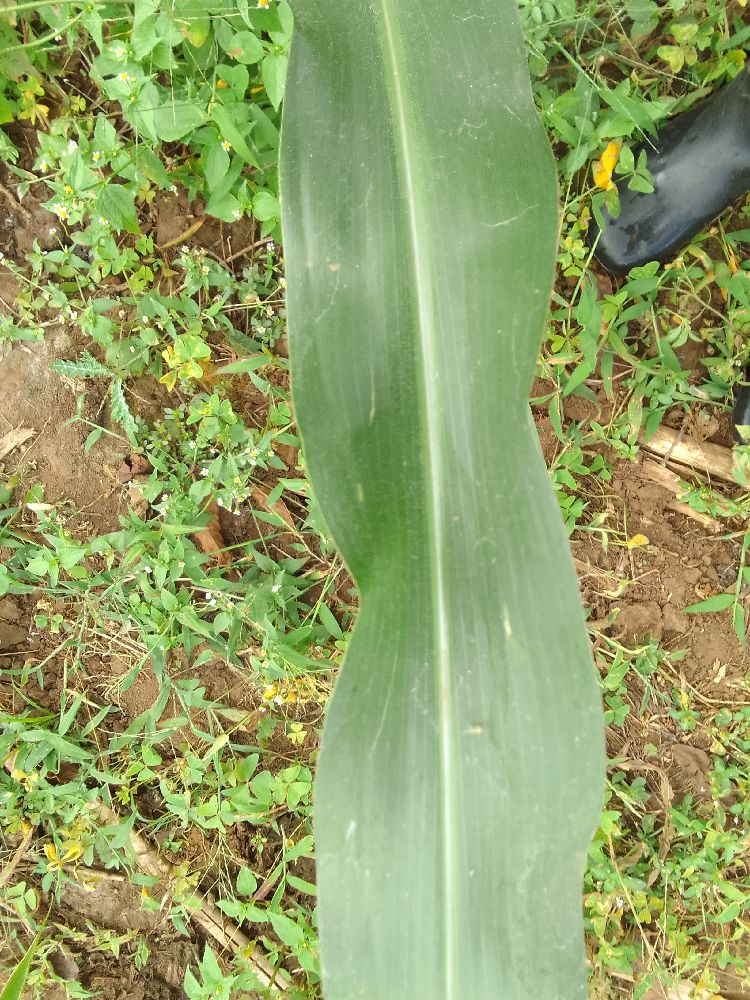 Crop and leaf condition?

maize, healthy
